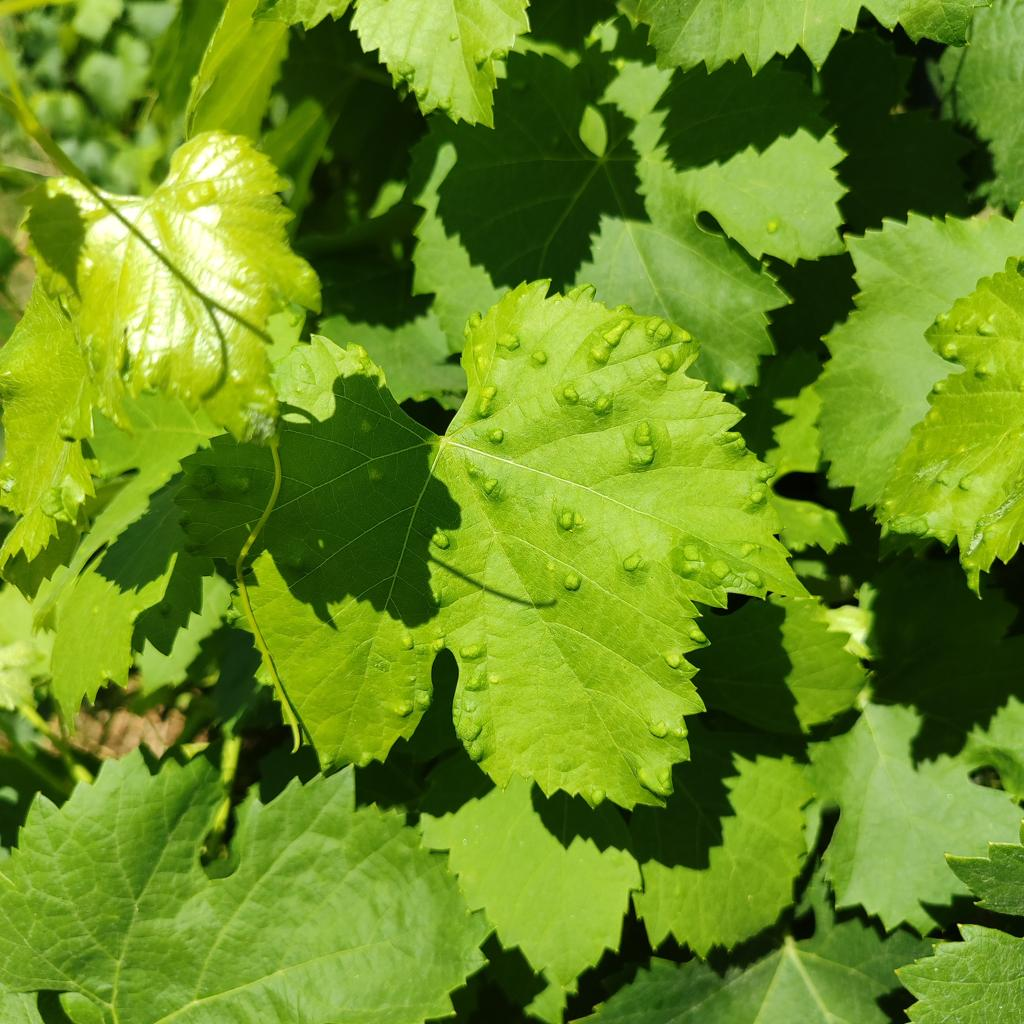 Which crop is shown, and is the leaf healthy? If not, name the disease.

grapevine, erineum mite
